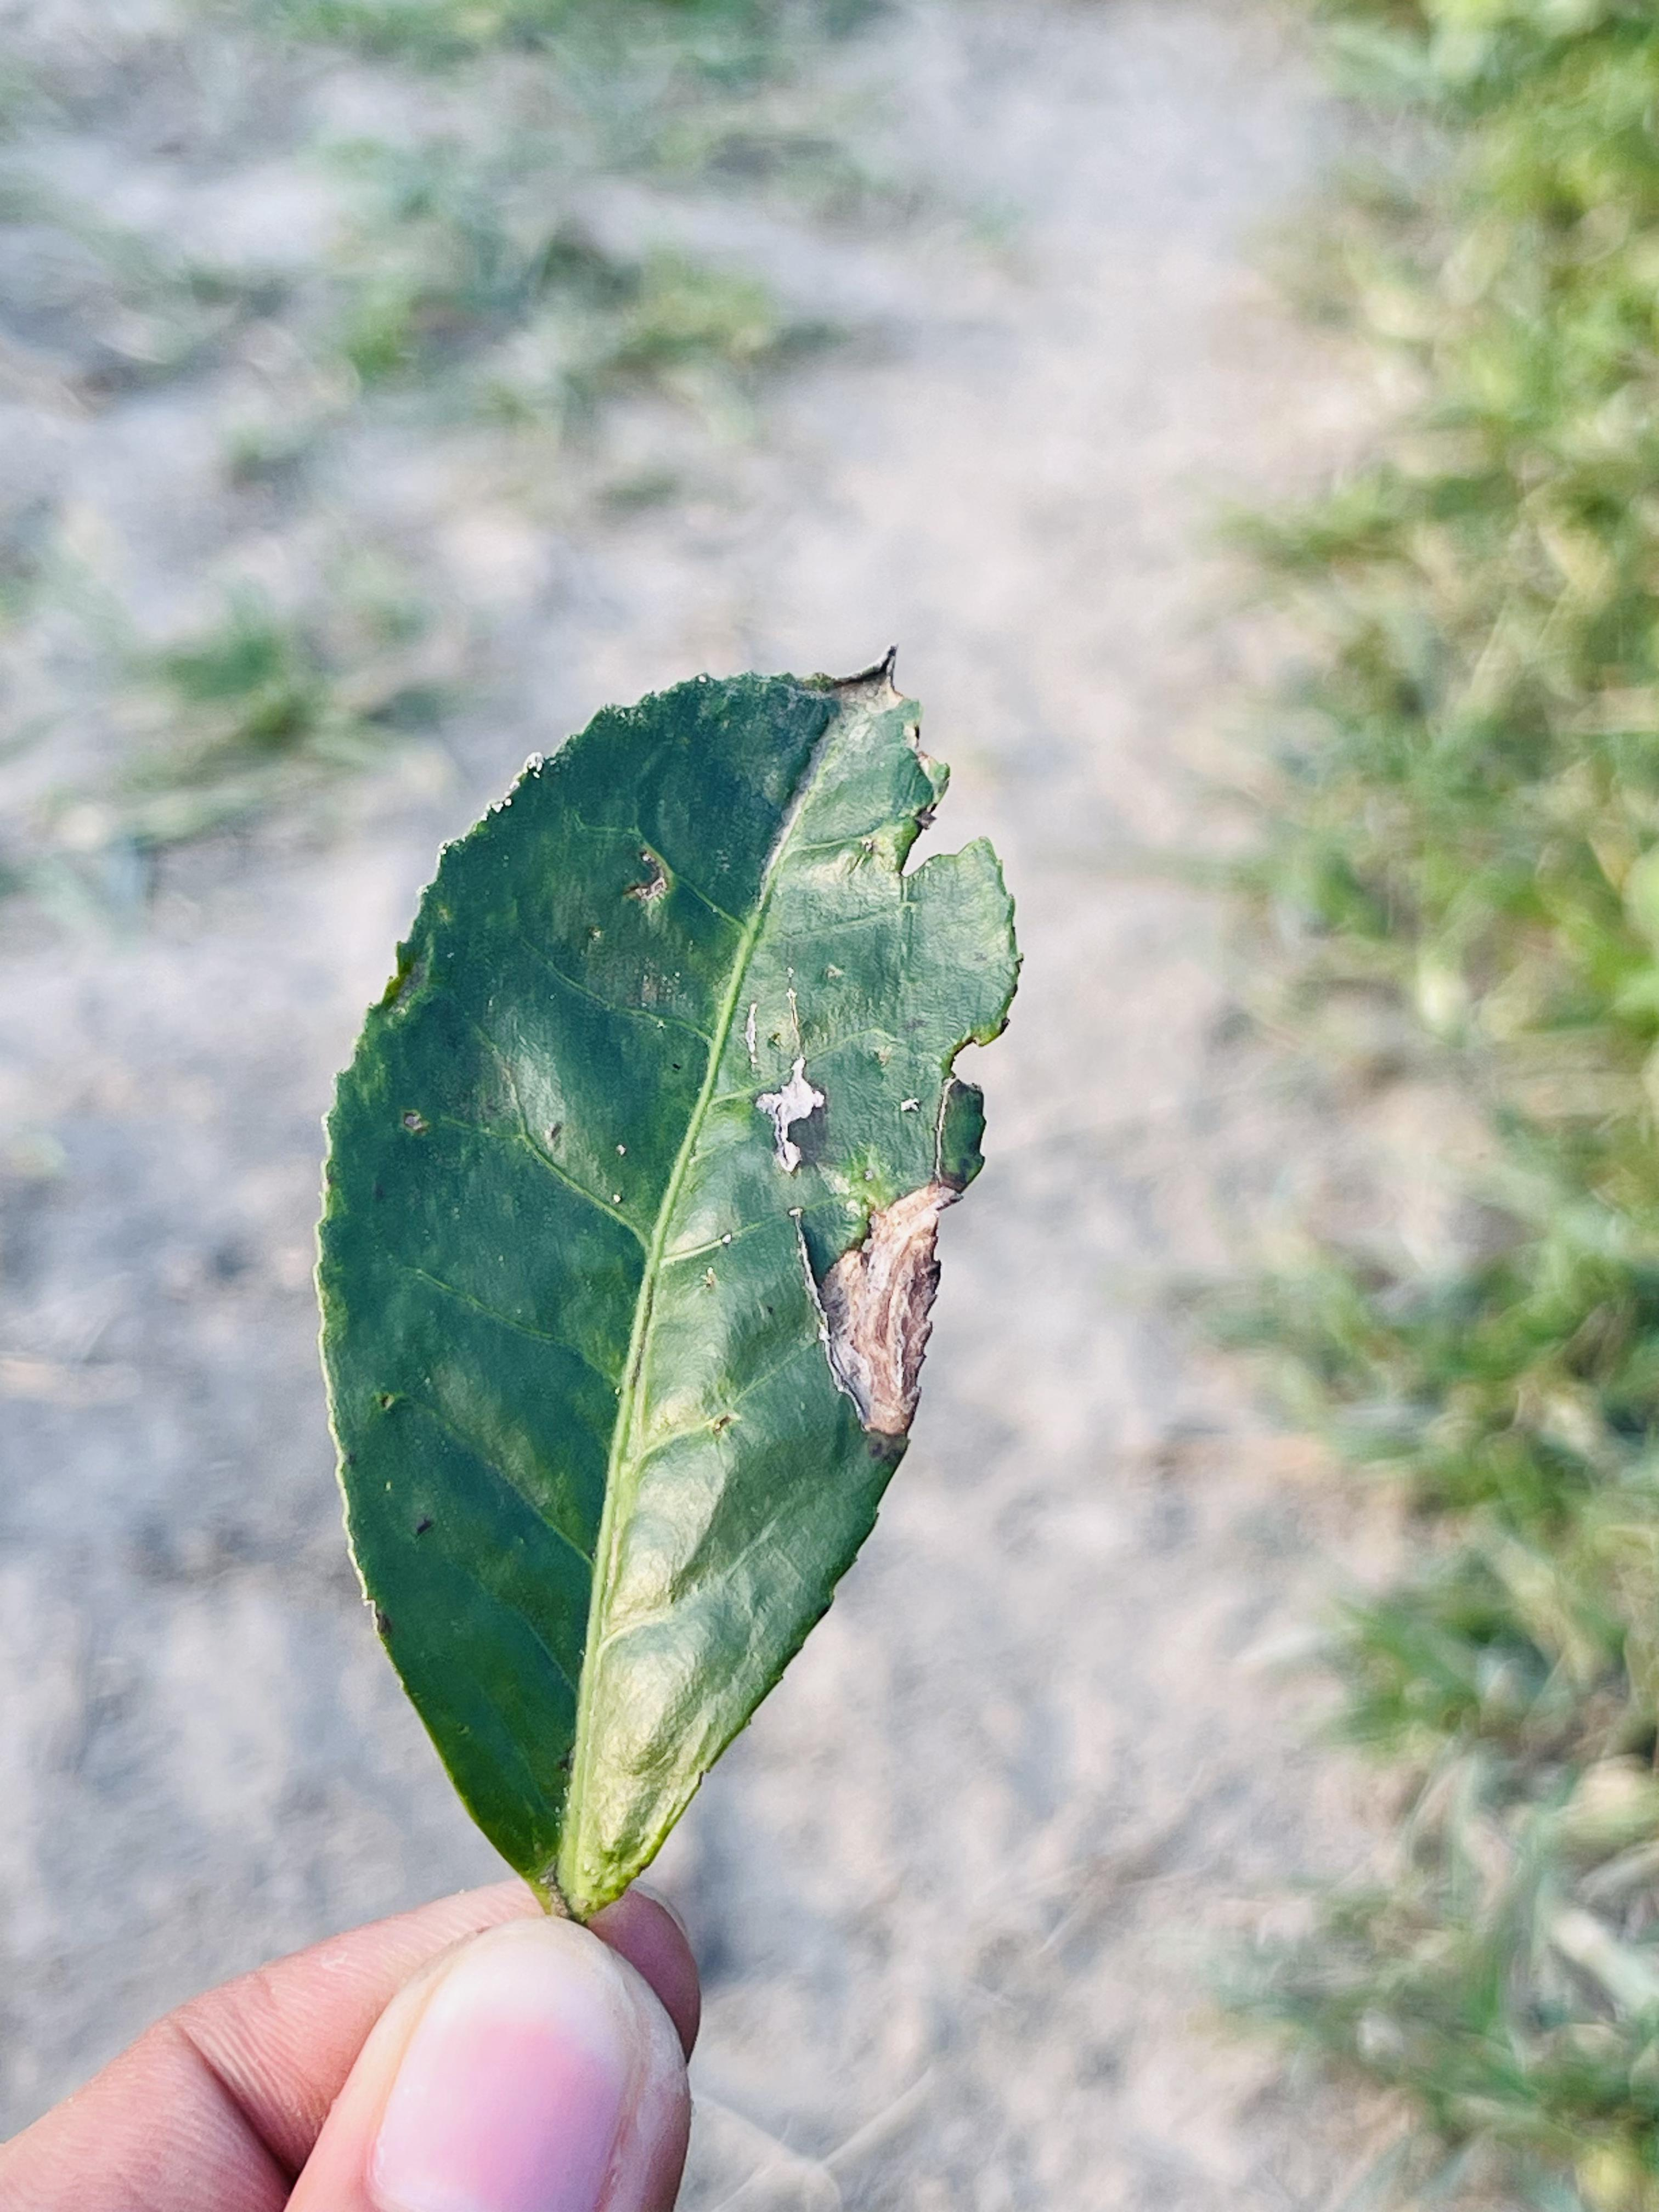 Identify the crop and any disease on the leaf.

tea, blight
